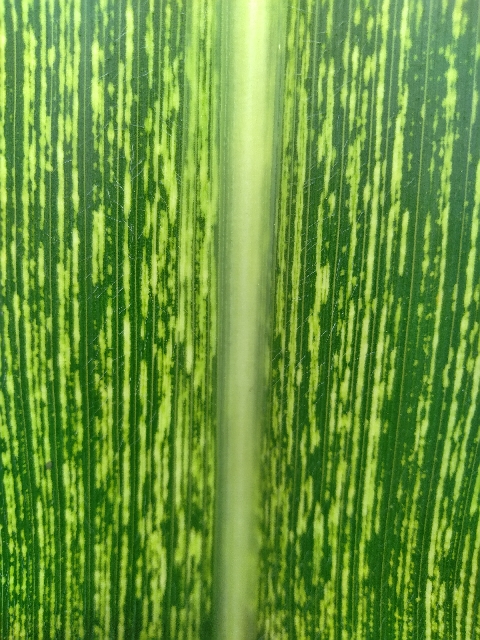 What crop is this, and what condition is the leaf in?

maize, maize streak virus
